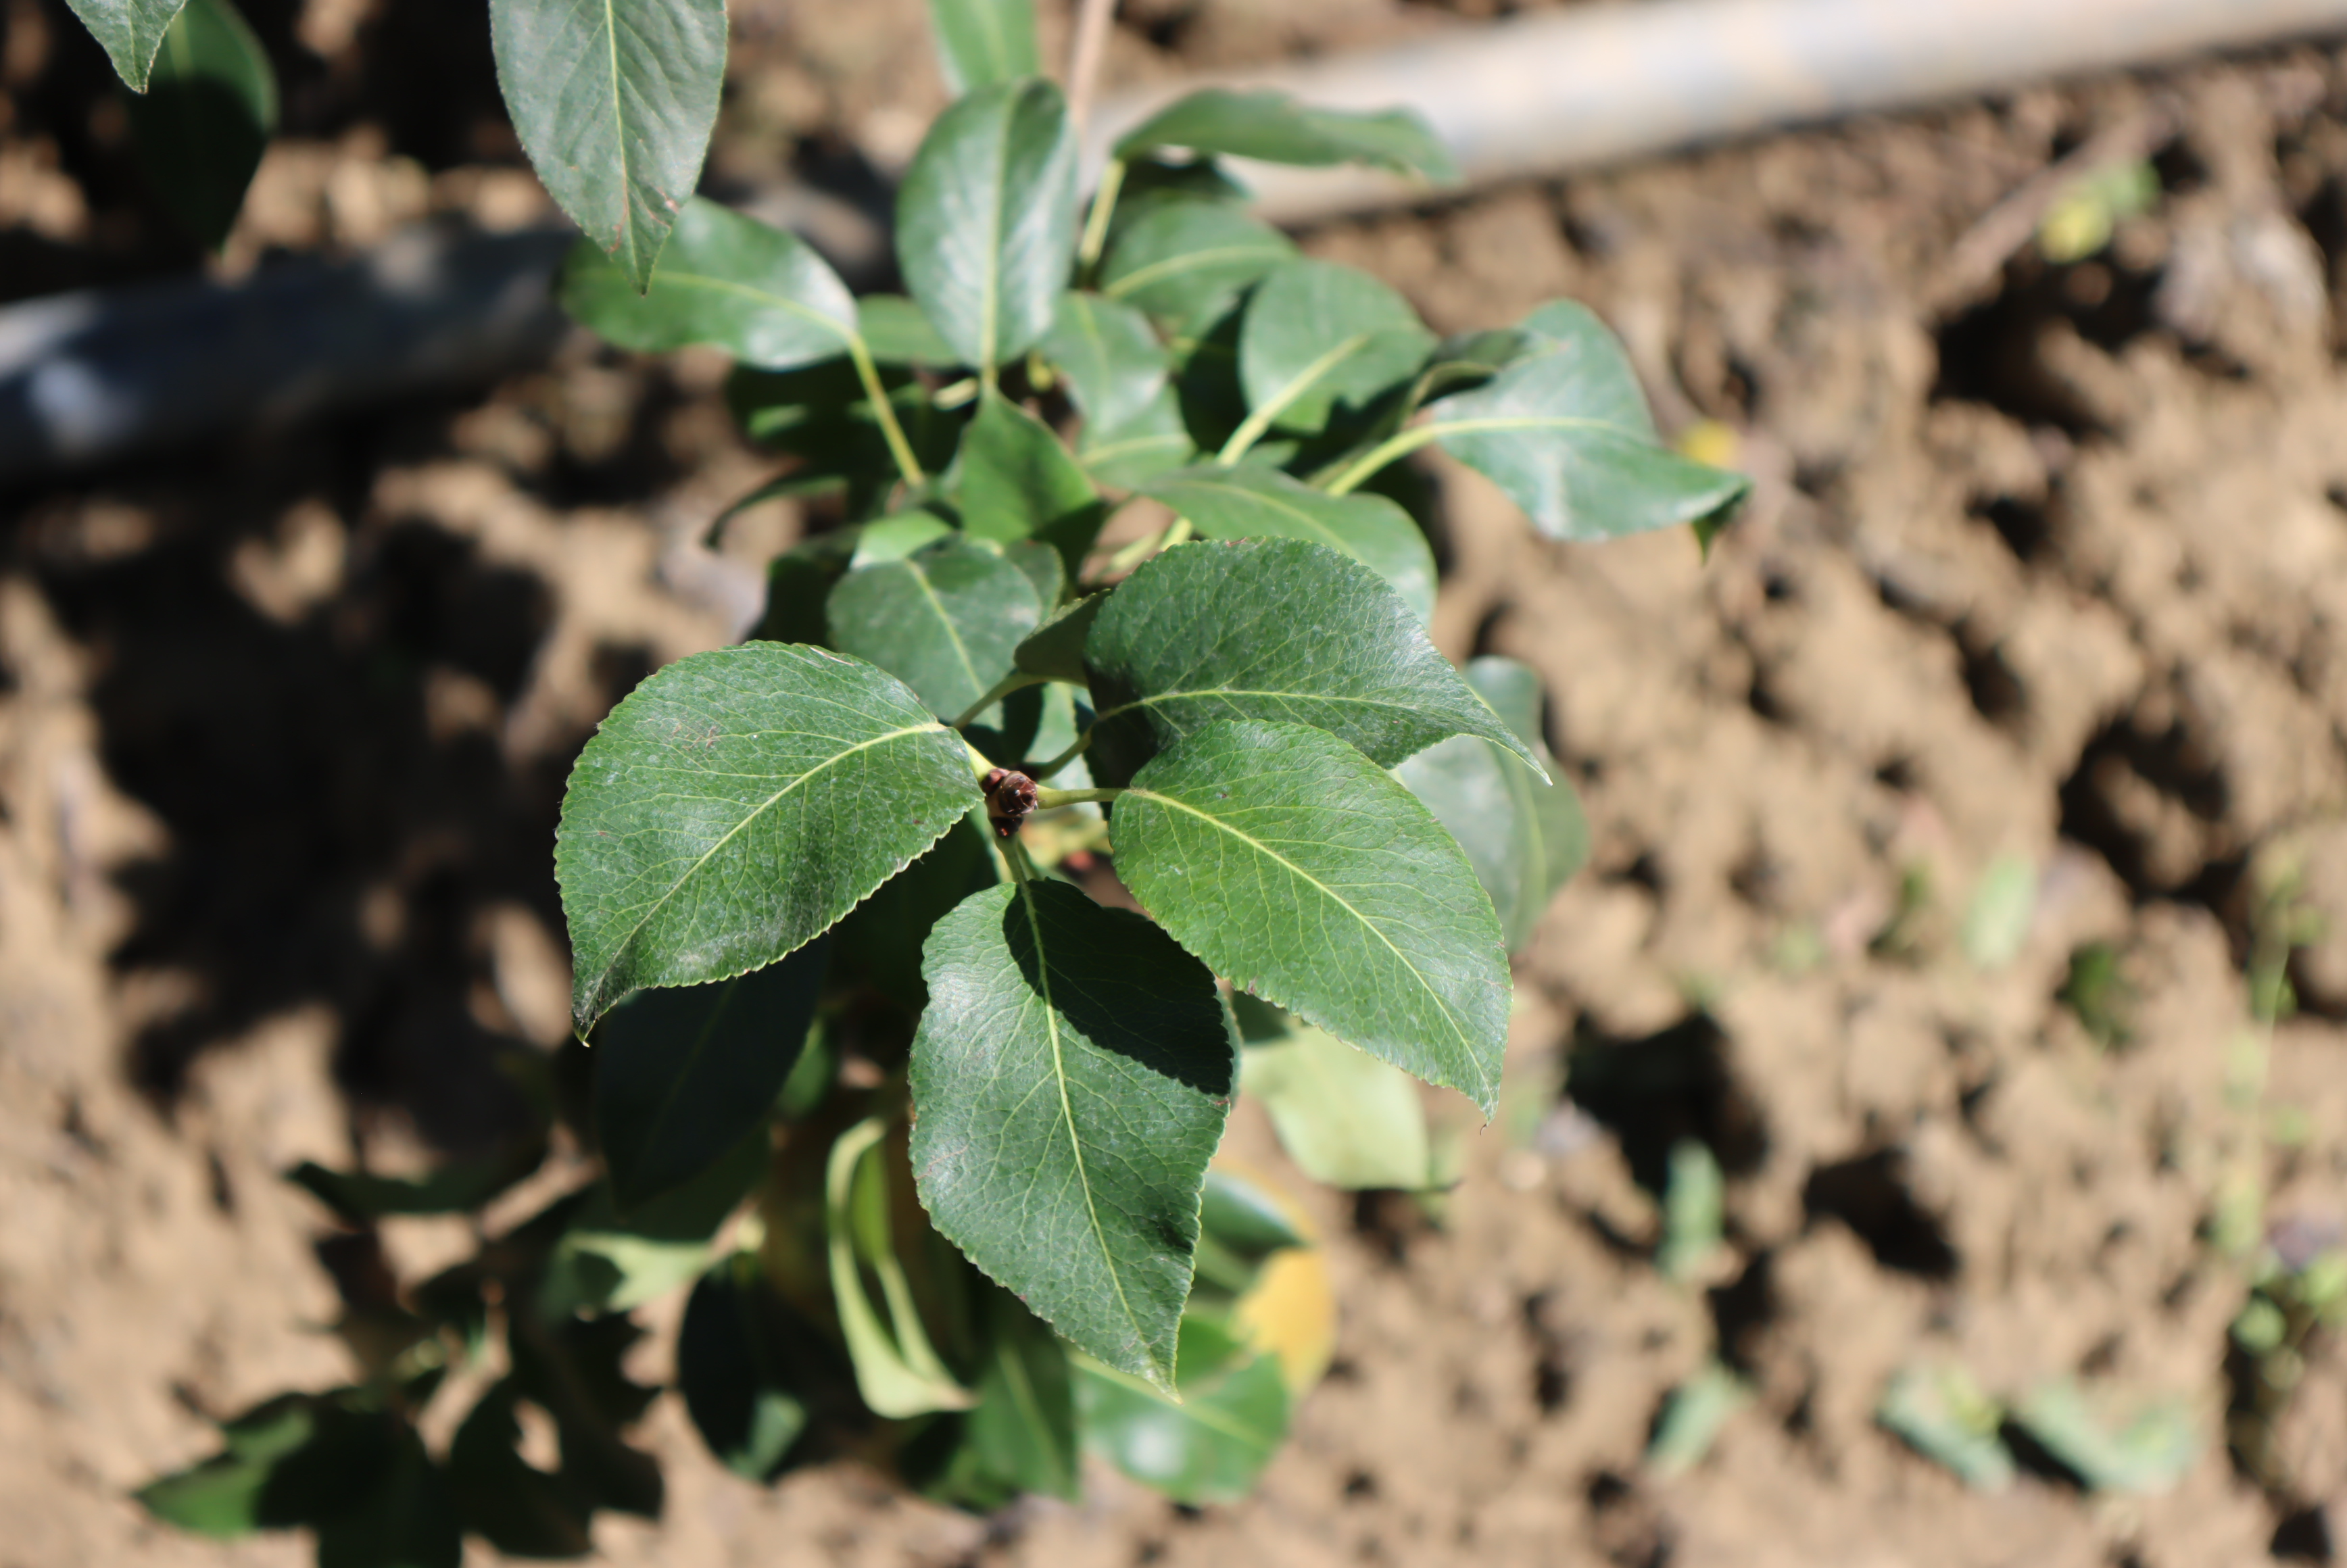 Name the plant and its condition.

pear, healthy
